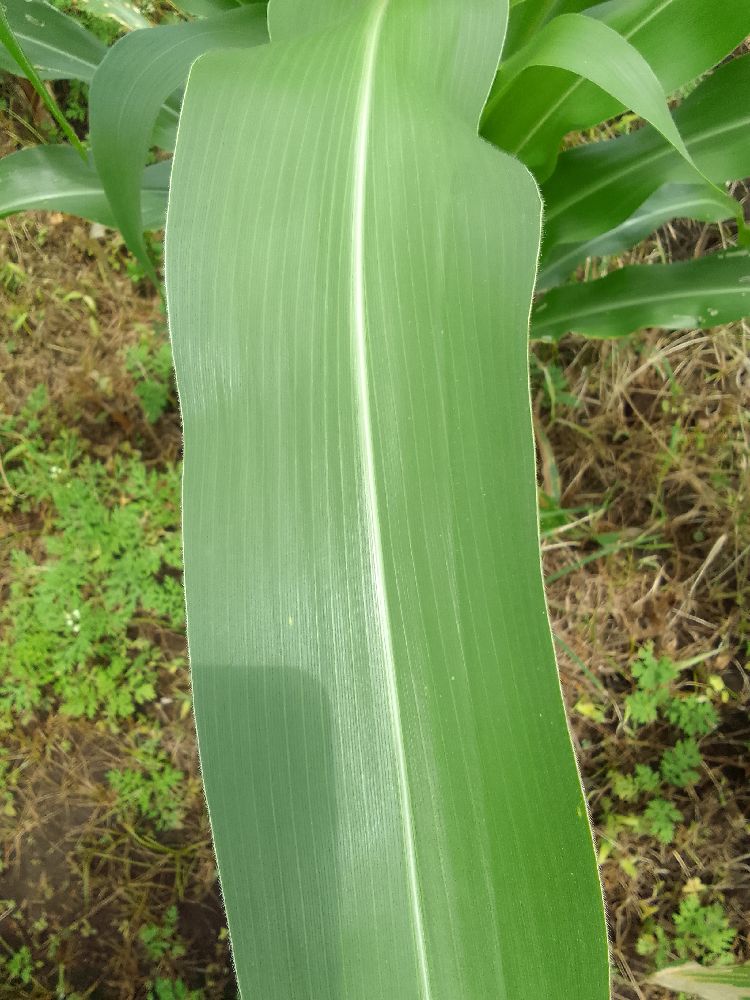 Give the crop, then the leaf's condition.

maize, healthy
